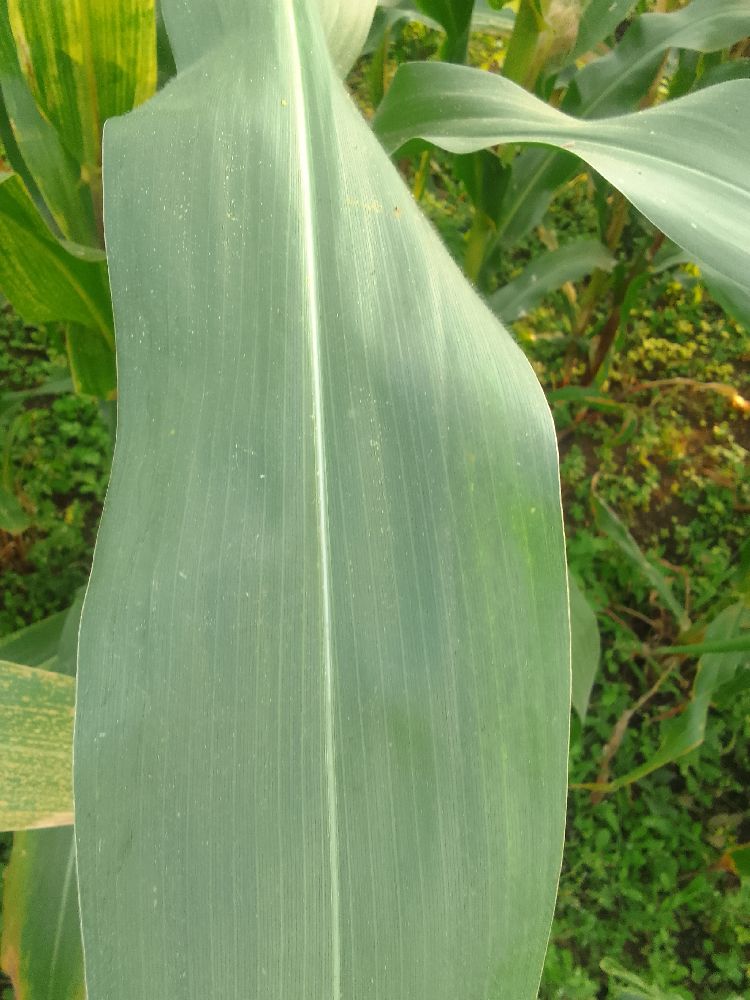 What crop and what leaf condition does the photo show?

maize, healthy
